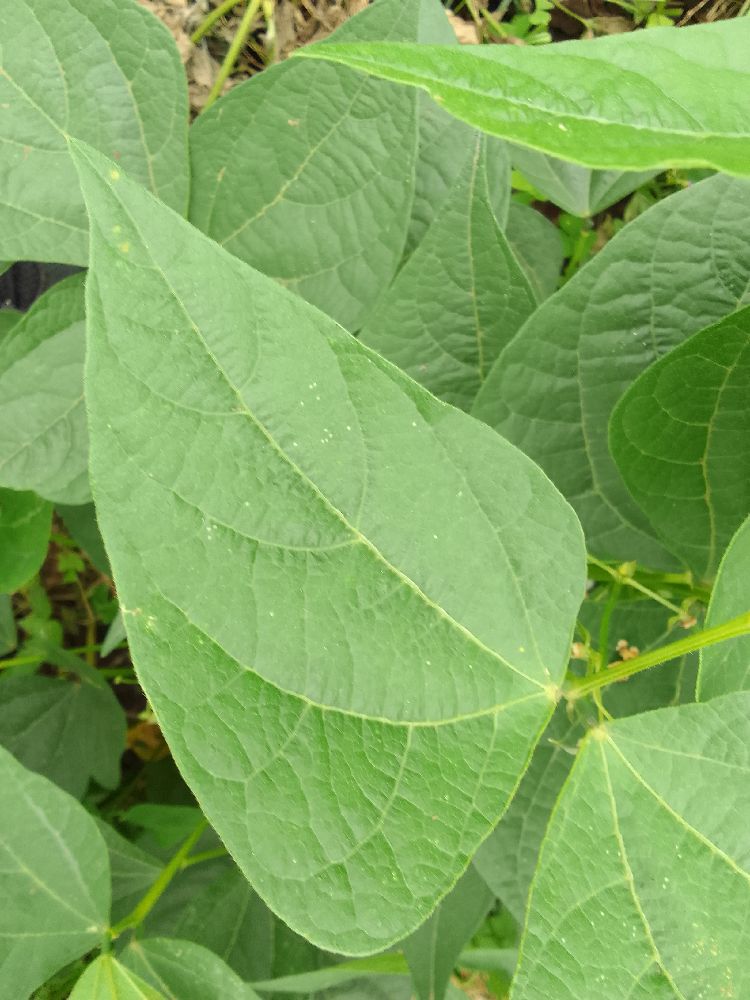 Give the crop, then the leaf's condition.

common bean, healthy
